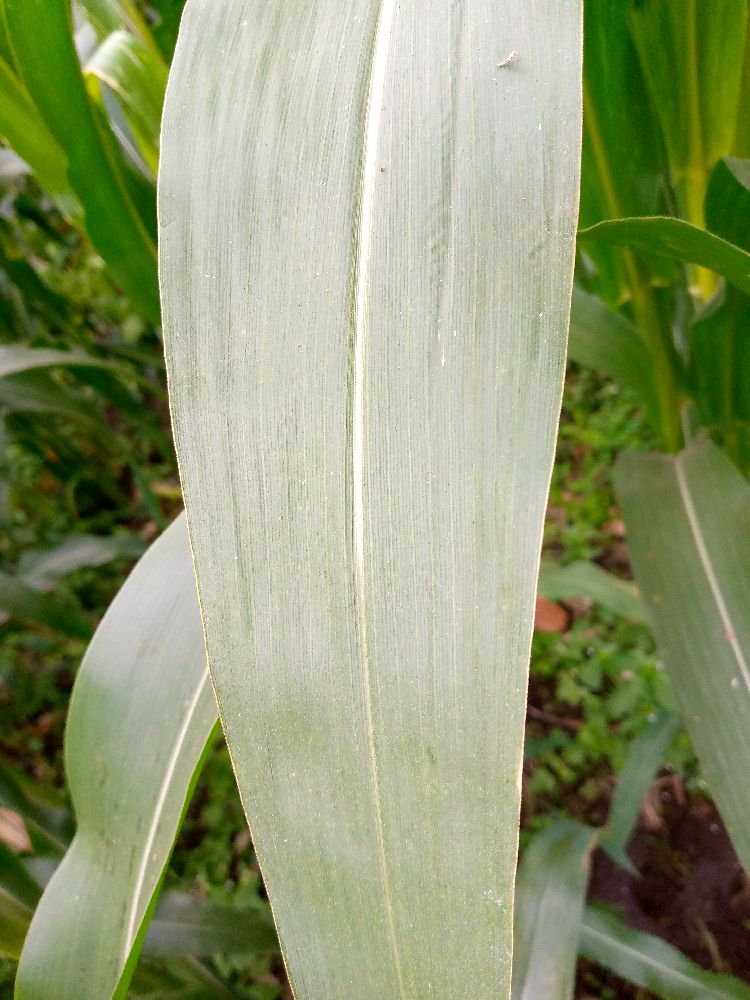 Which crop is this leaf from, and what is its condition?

maize, healthy
